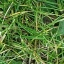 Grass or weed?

grass
